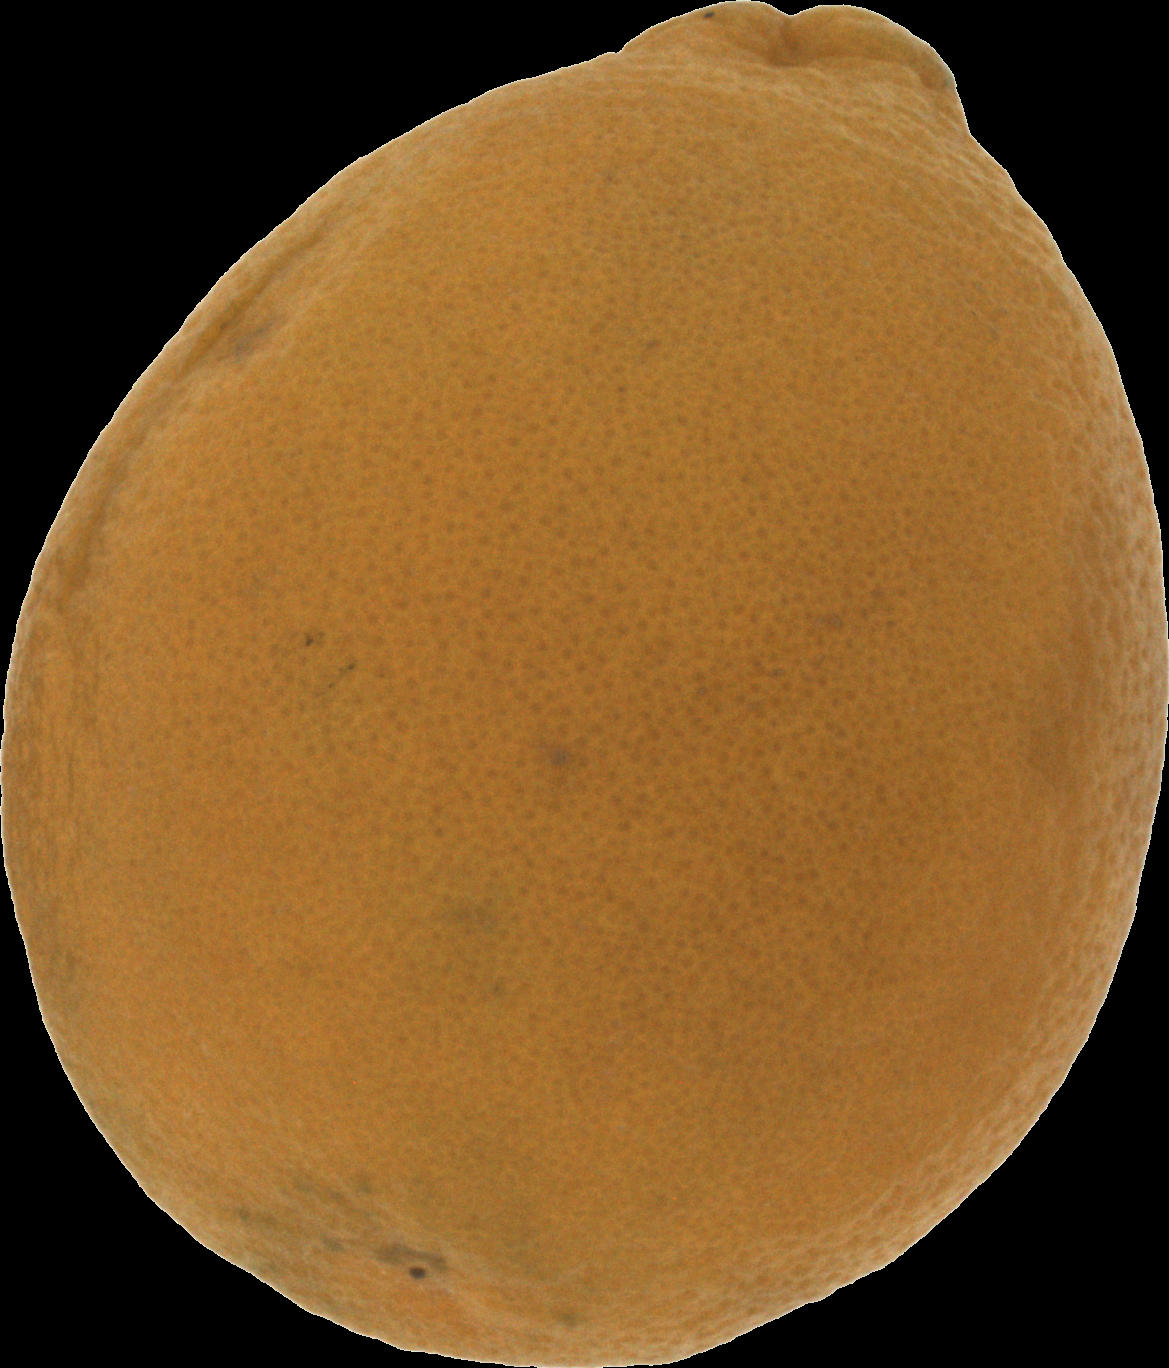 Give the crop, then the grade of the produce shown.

orange, bad
